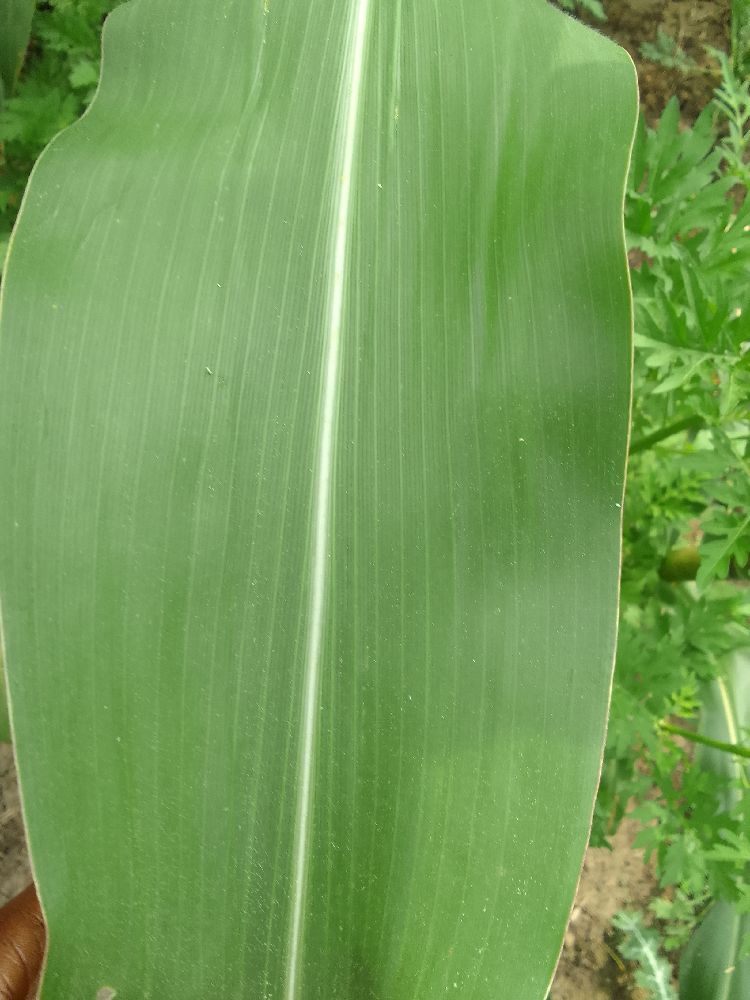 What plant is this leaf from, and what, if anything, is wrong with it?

maize, healthy
